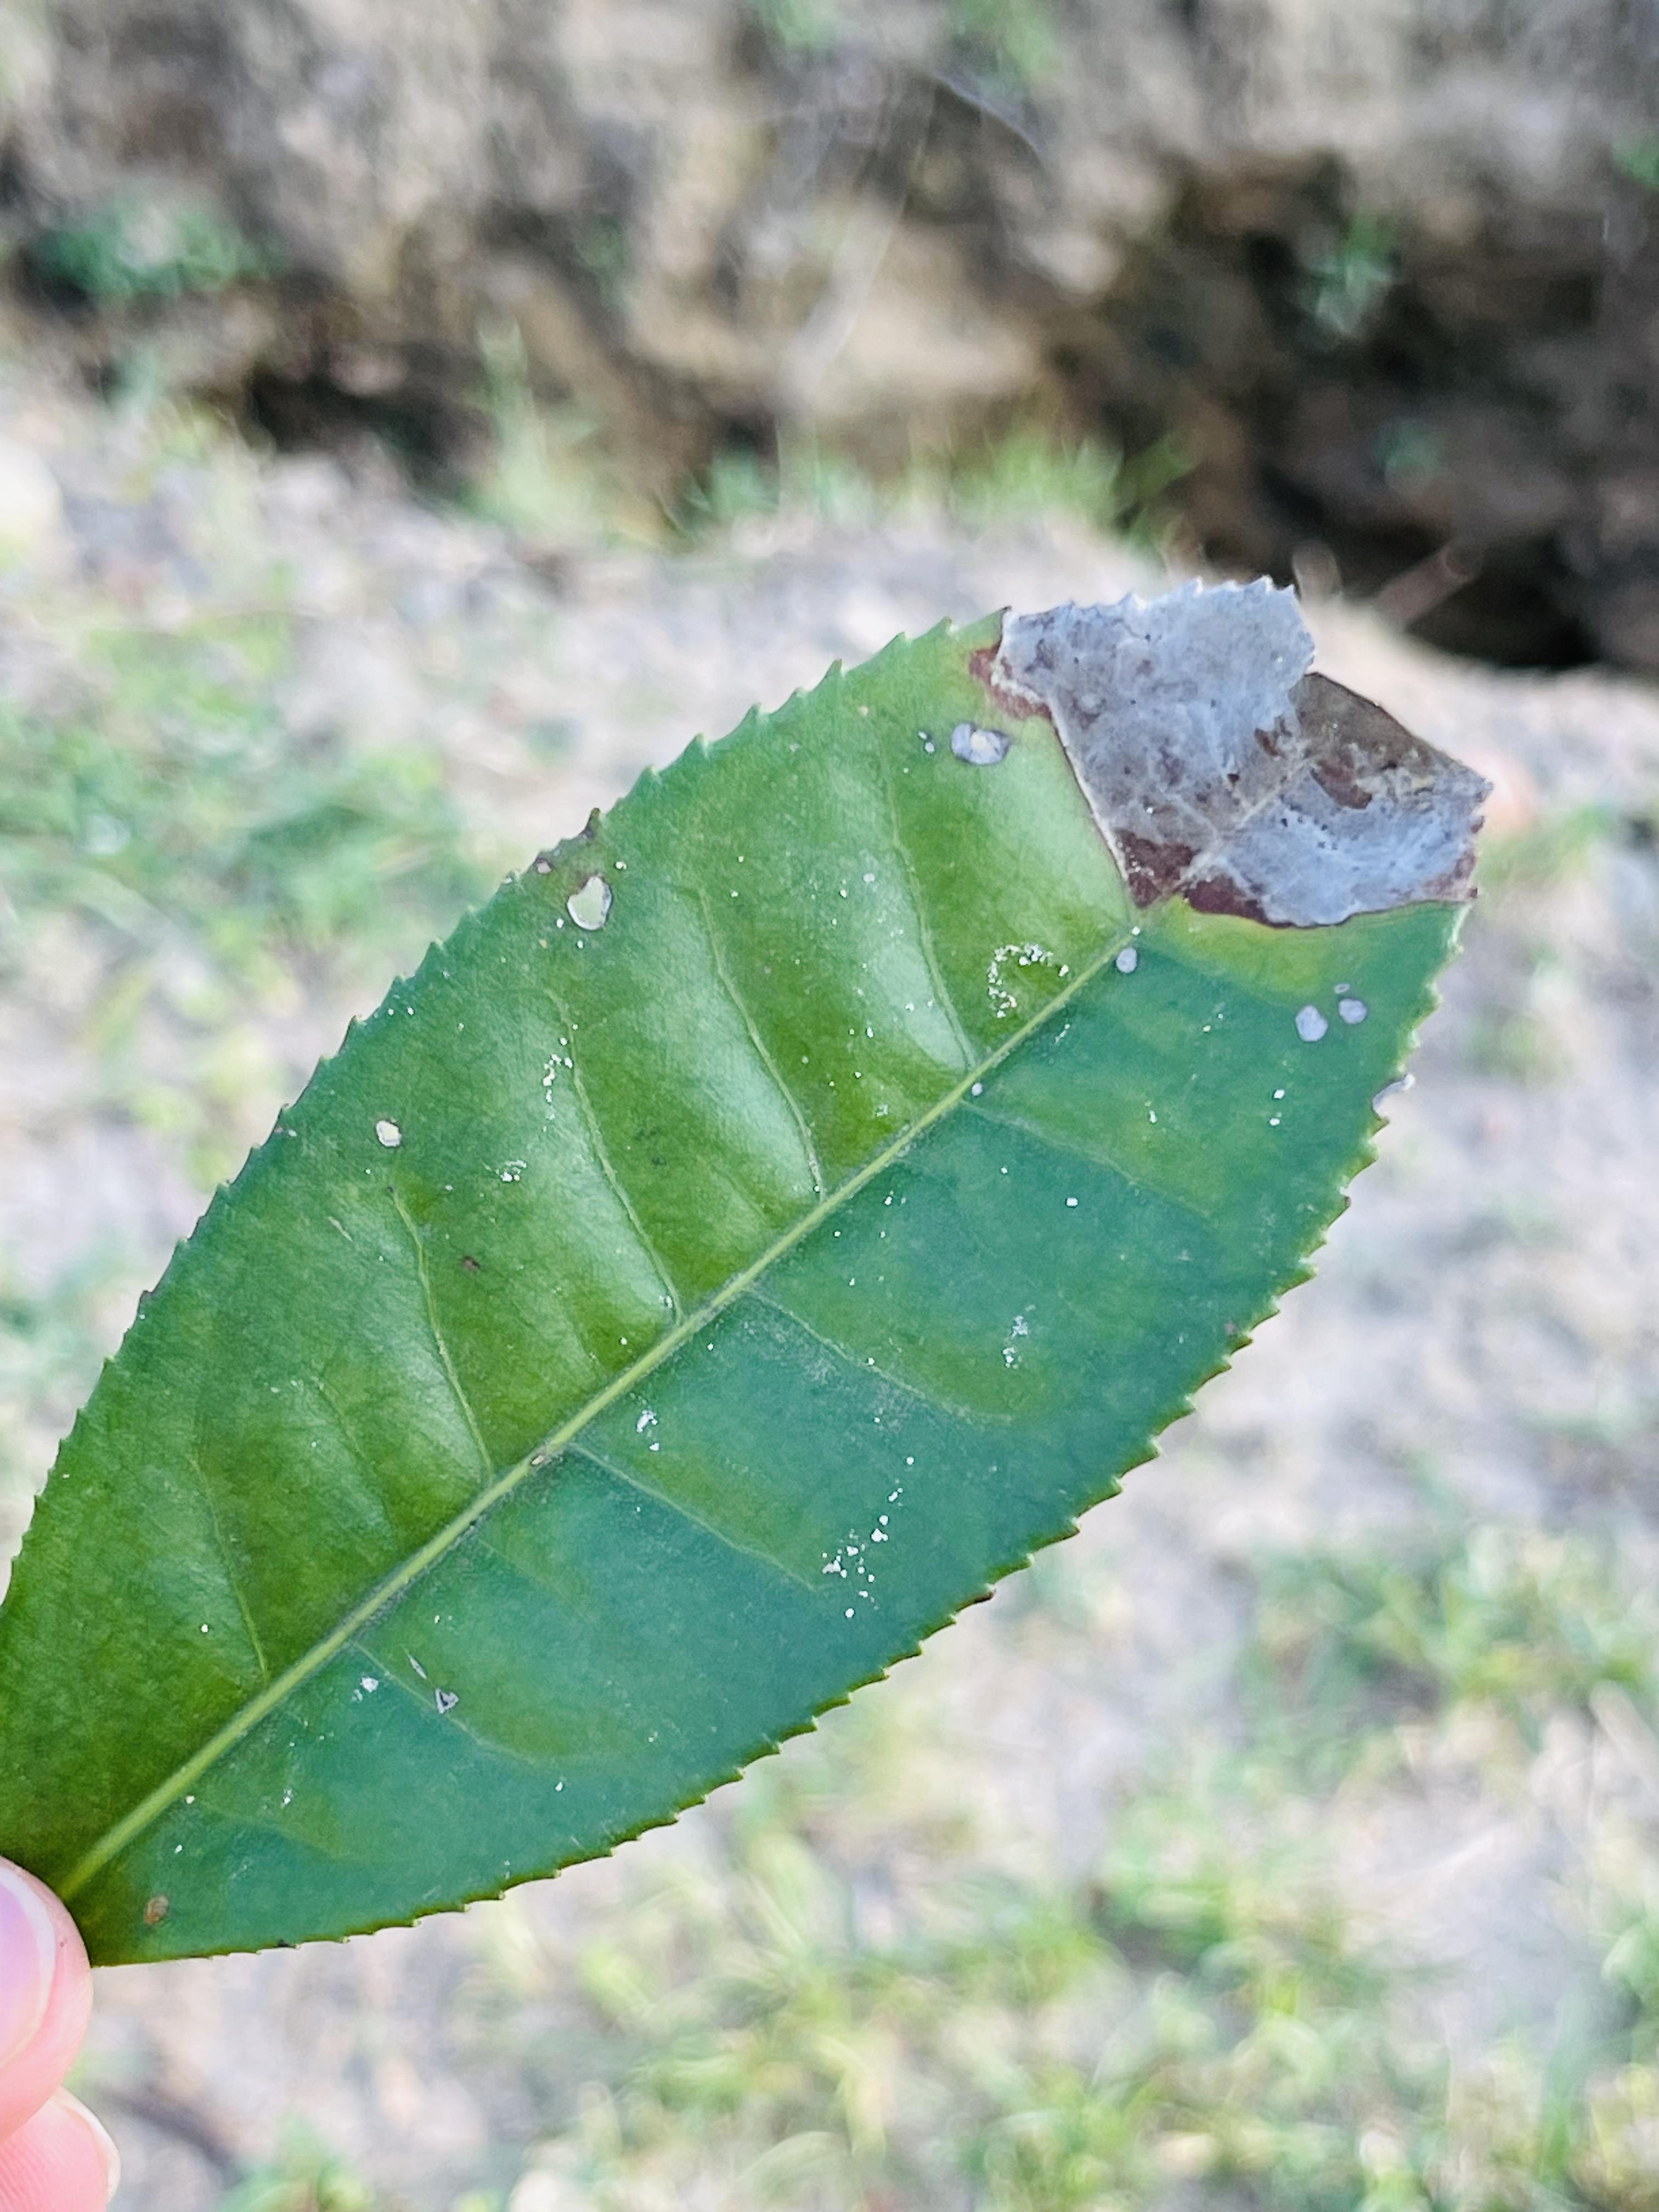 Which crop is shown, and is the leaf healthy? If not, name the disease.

tea, blight
